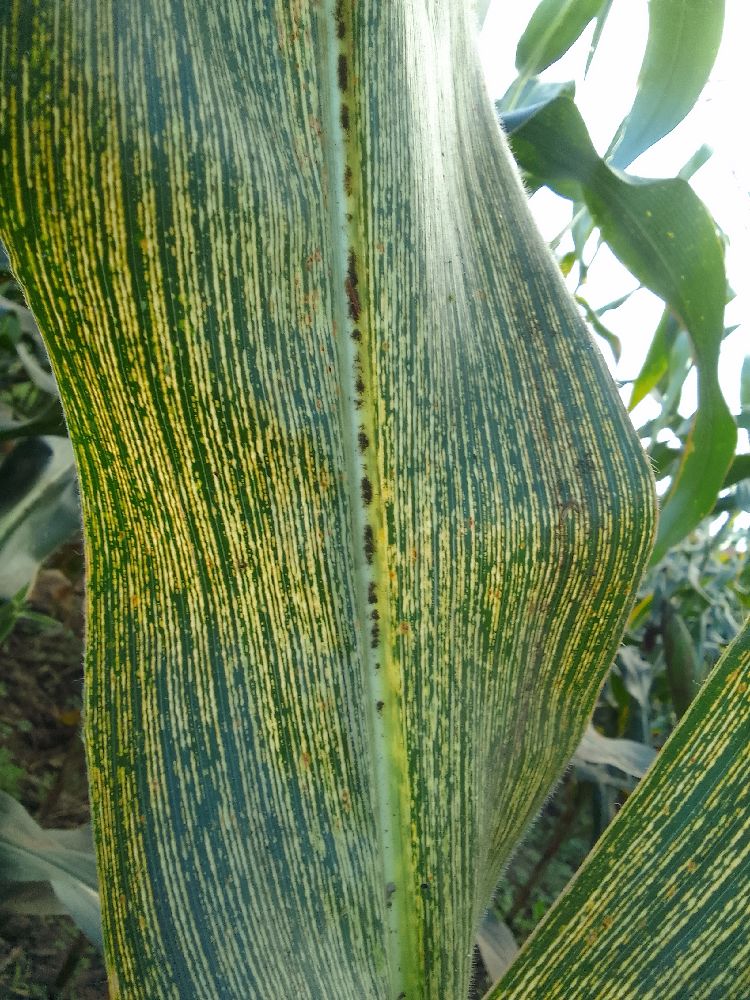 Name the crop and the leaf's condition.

maize, maize streak virus
